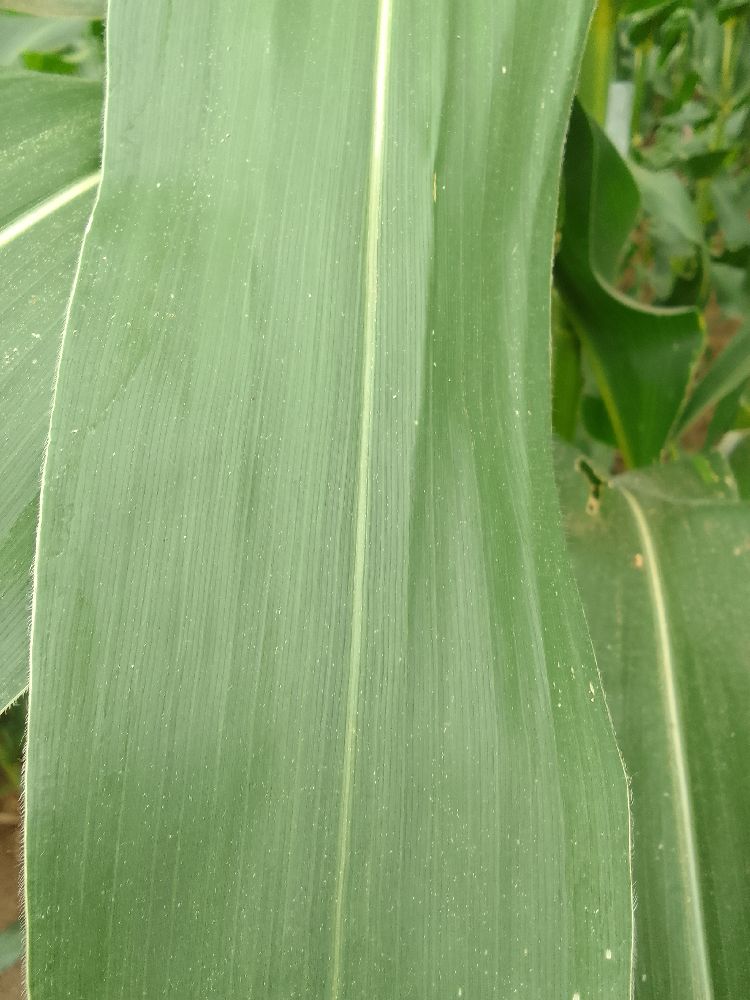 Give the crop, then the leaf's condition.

maize, healthy
